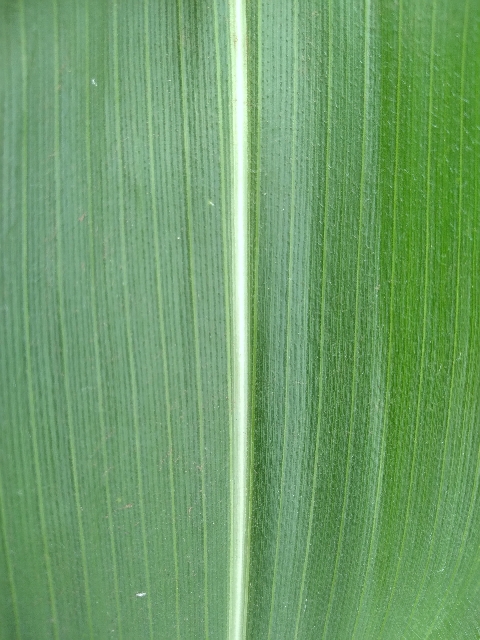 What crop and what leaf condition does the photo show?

maize, healthy
